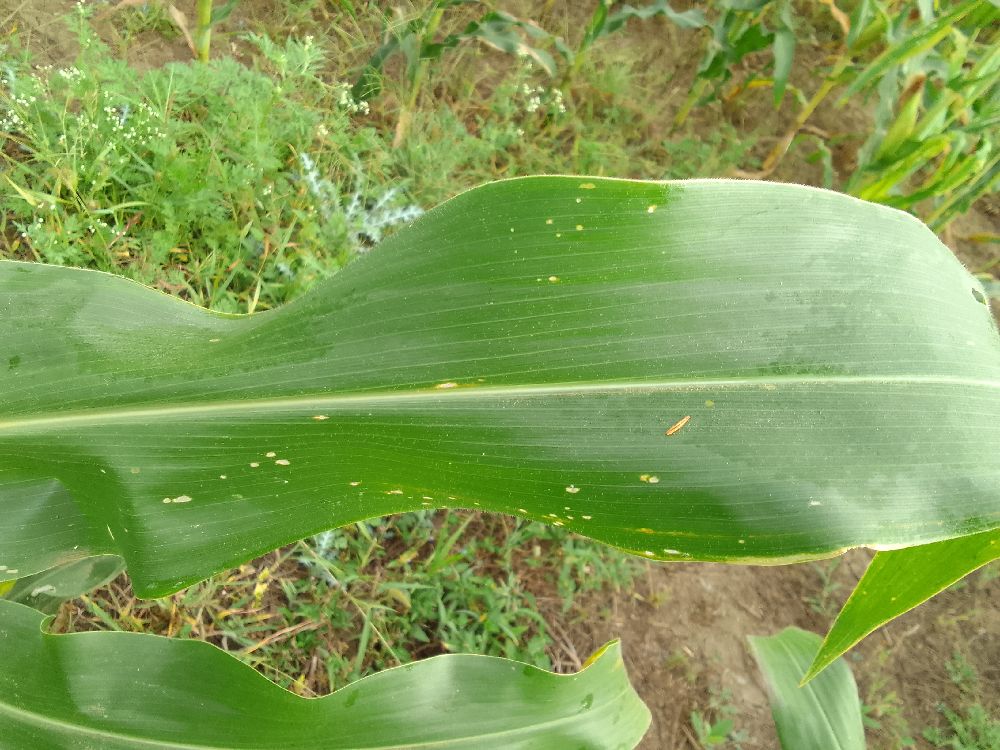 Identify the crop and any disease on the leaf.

maize, healthy
